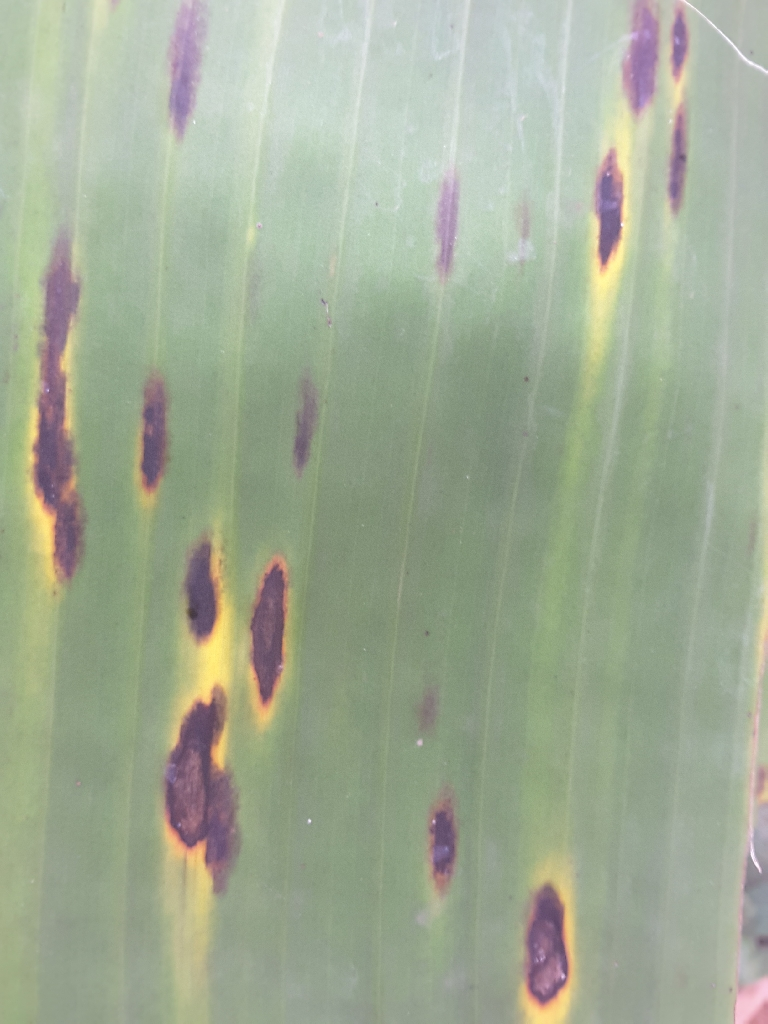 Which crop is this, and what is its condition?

banana, black sigatoka
